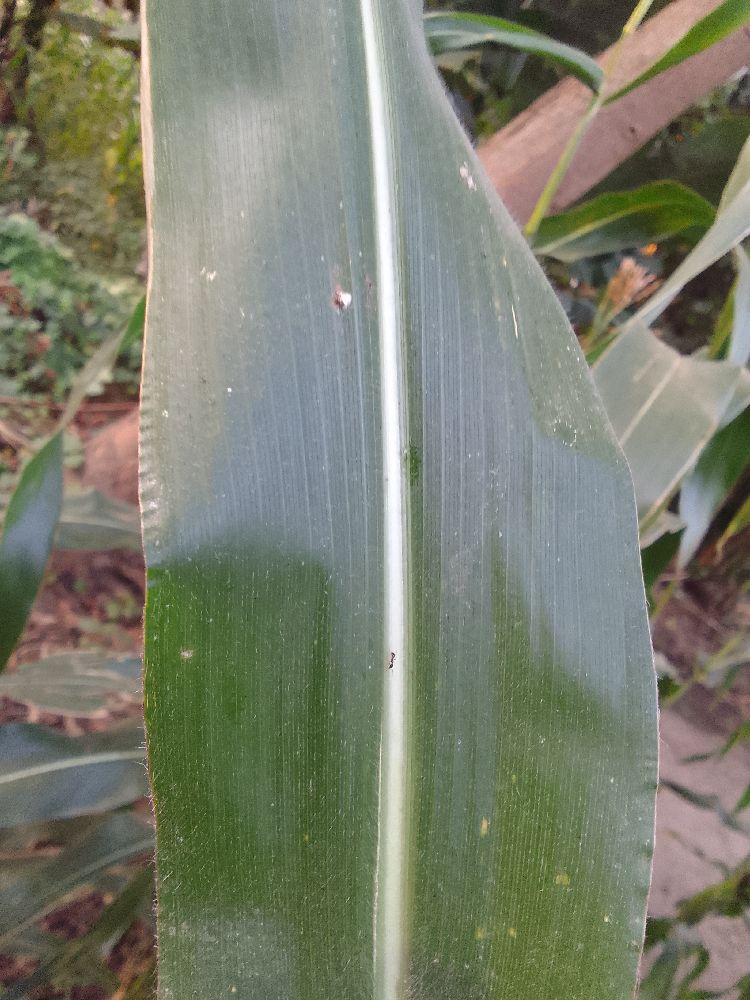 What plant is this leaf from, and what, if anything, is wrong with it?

maize, healthy
